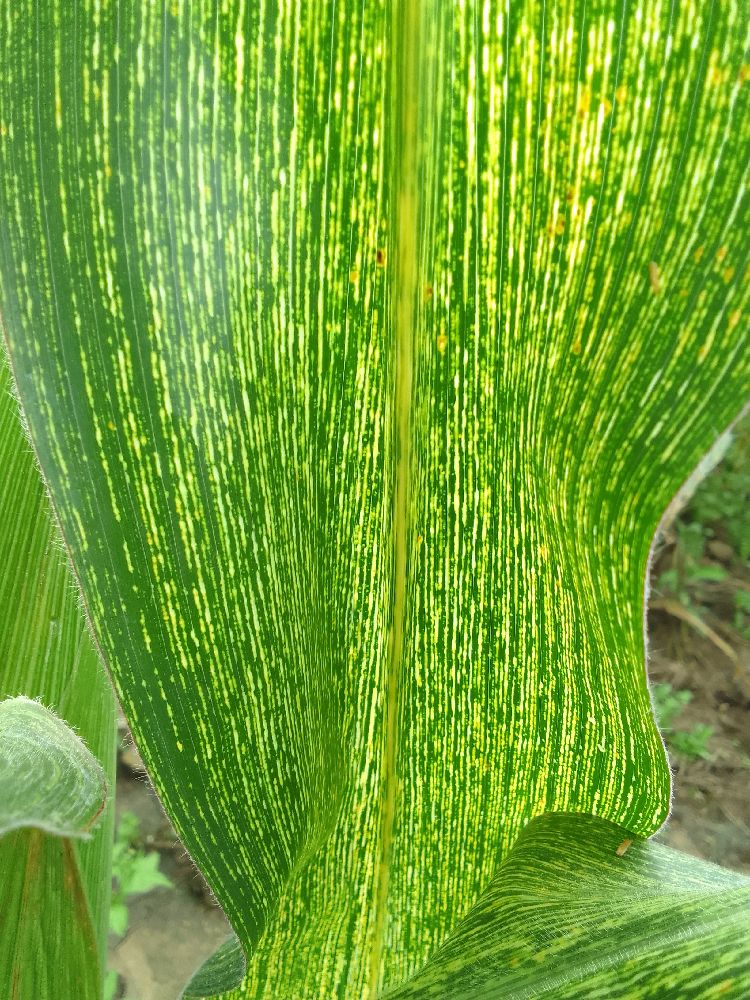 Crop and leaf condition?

maize, maize streak virus
